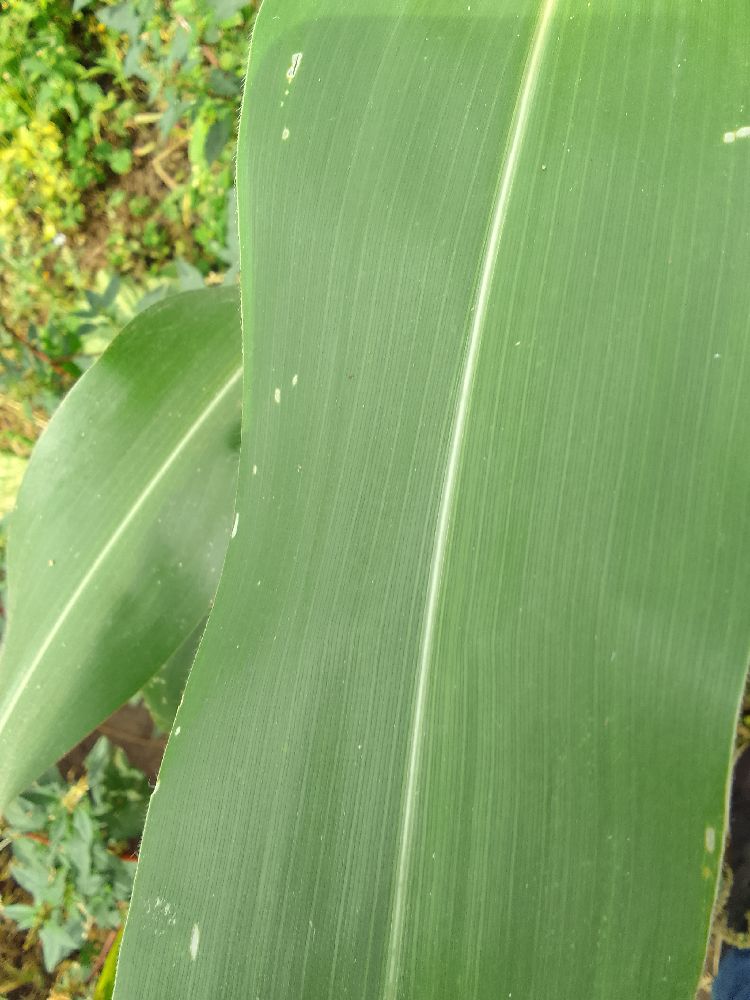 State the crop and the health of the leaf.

maize, healthy
